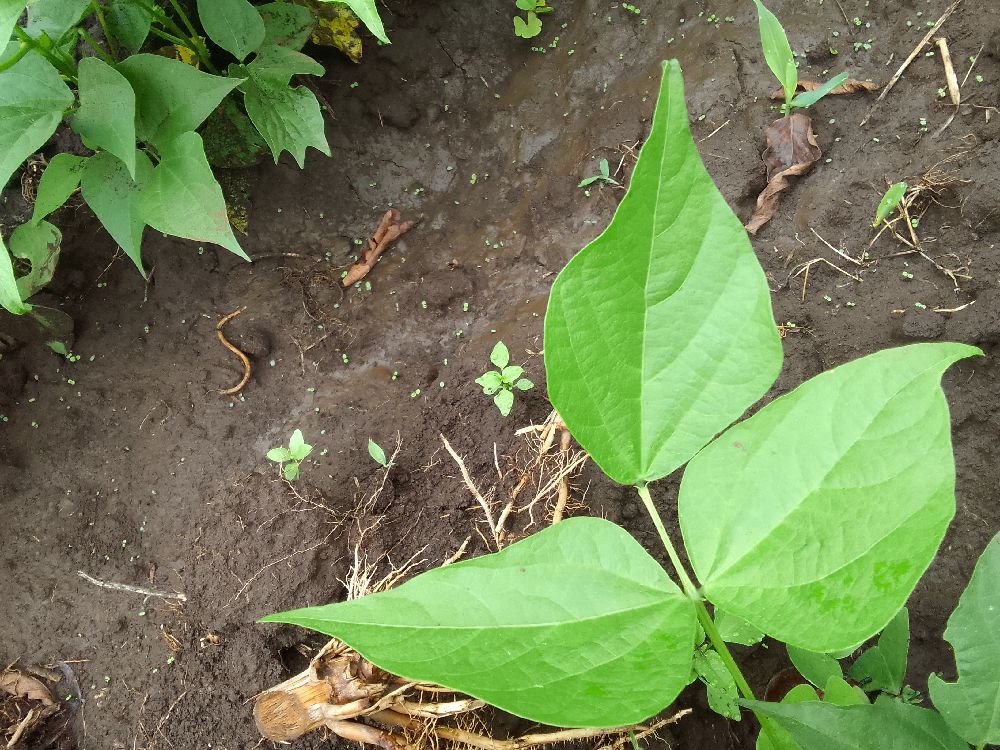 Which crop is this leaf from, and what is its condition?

common bean, healthy
